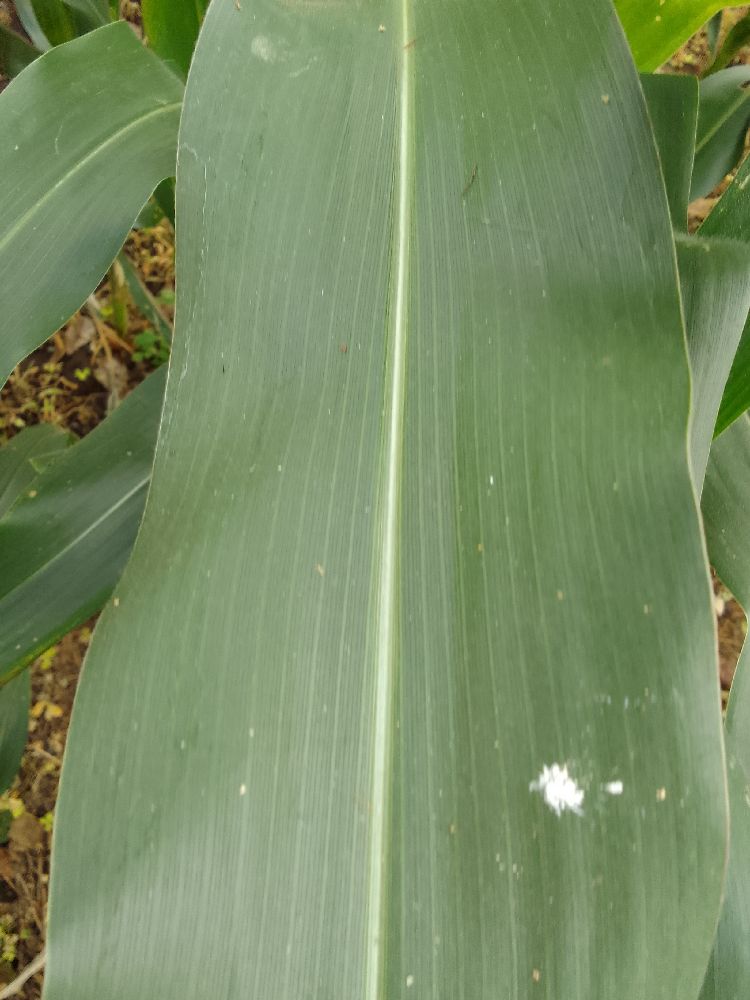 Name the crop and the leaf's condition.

maize, healthy
